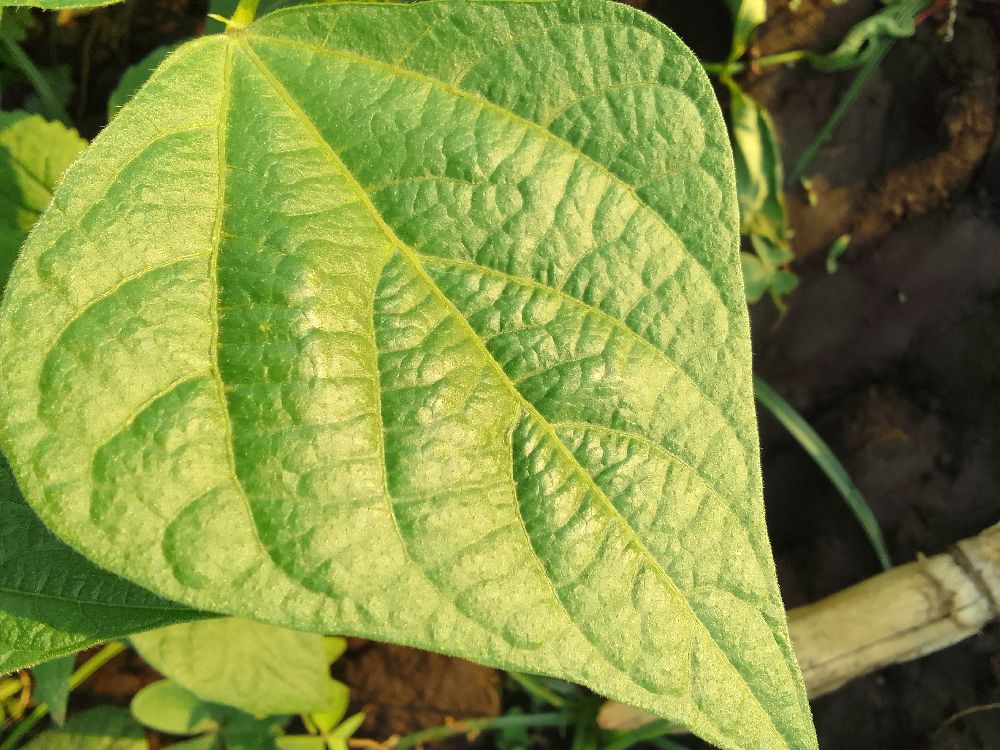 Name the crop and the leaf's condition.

common bean, healthy
